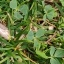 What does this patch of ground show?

unstructured weed
